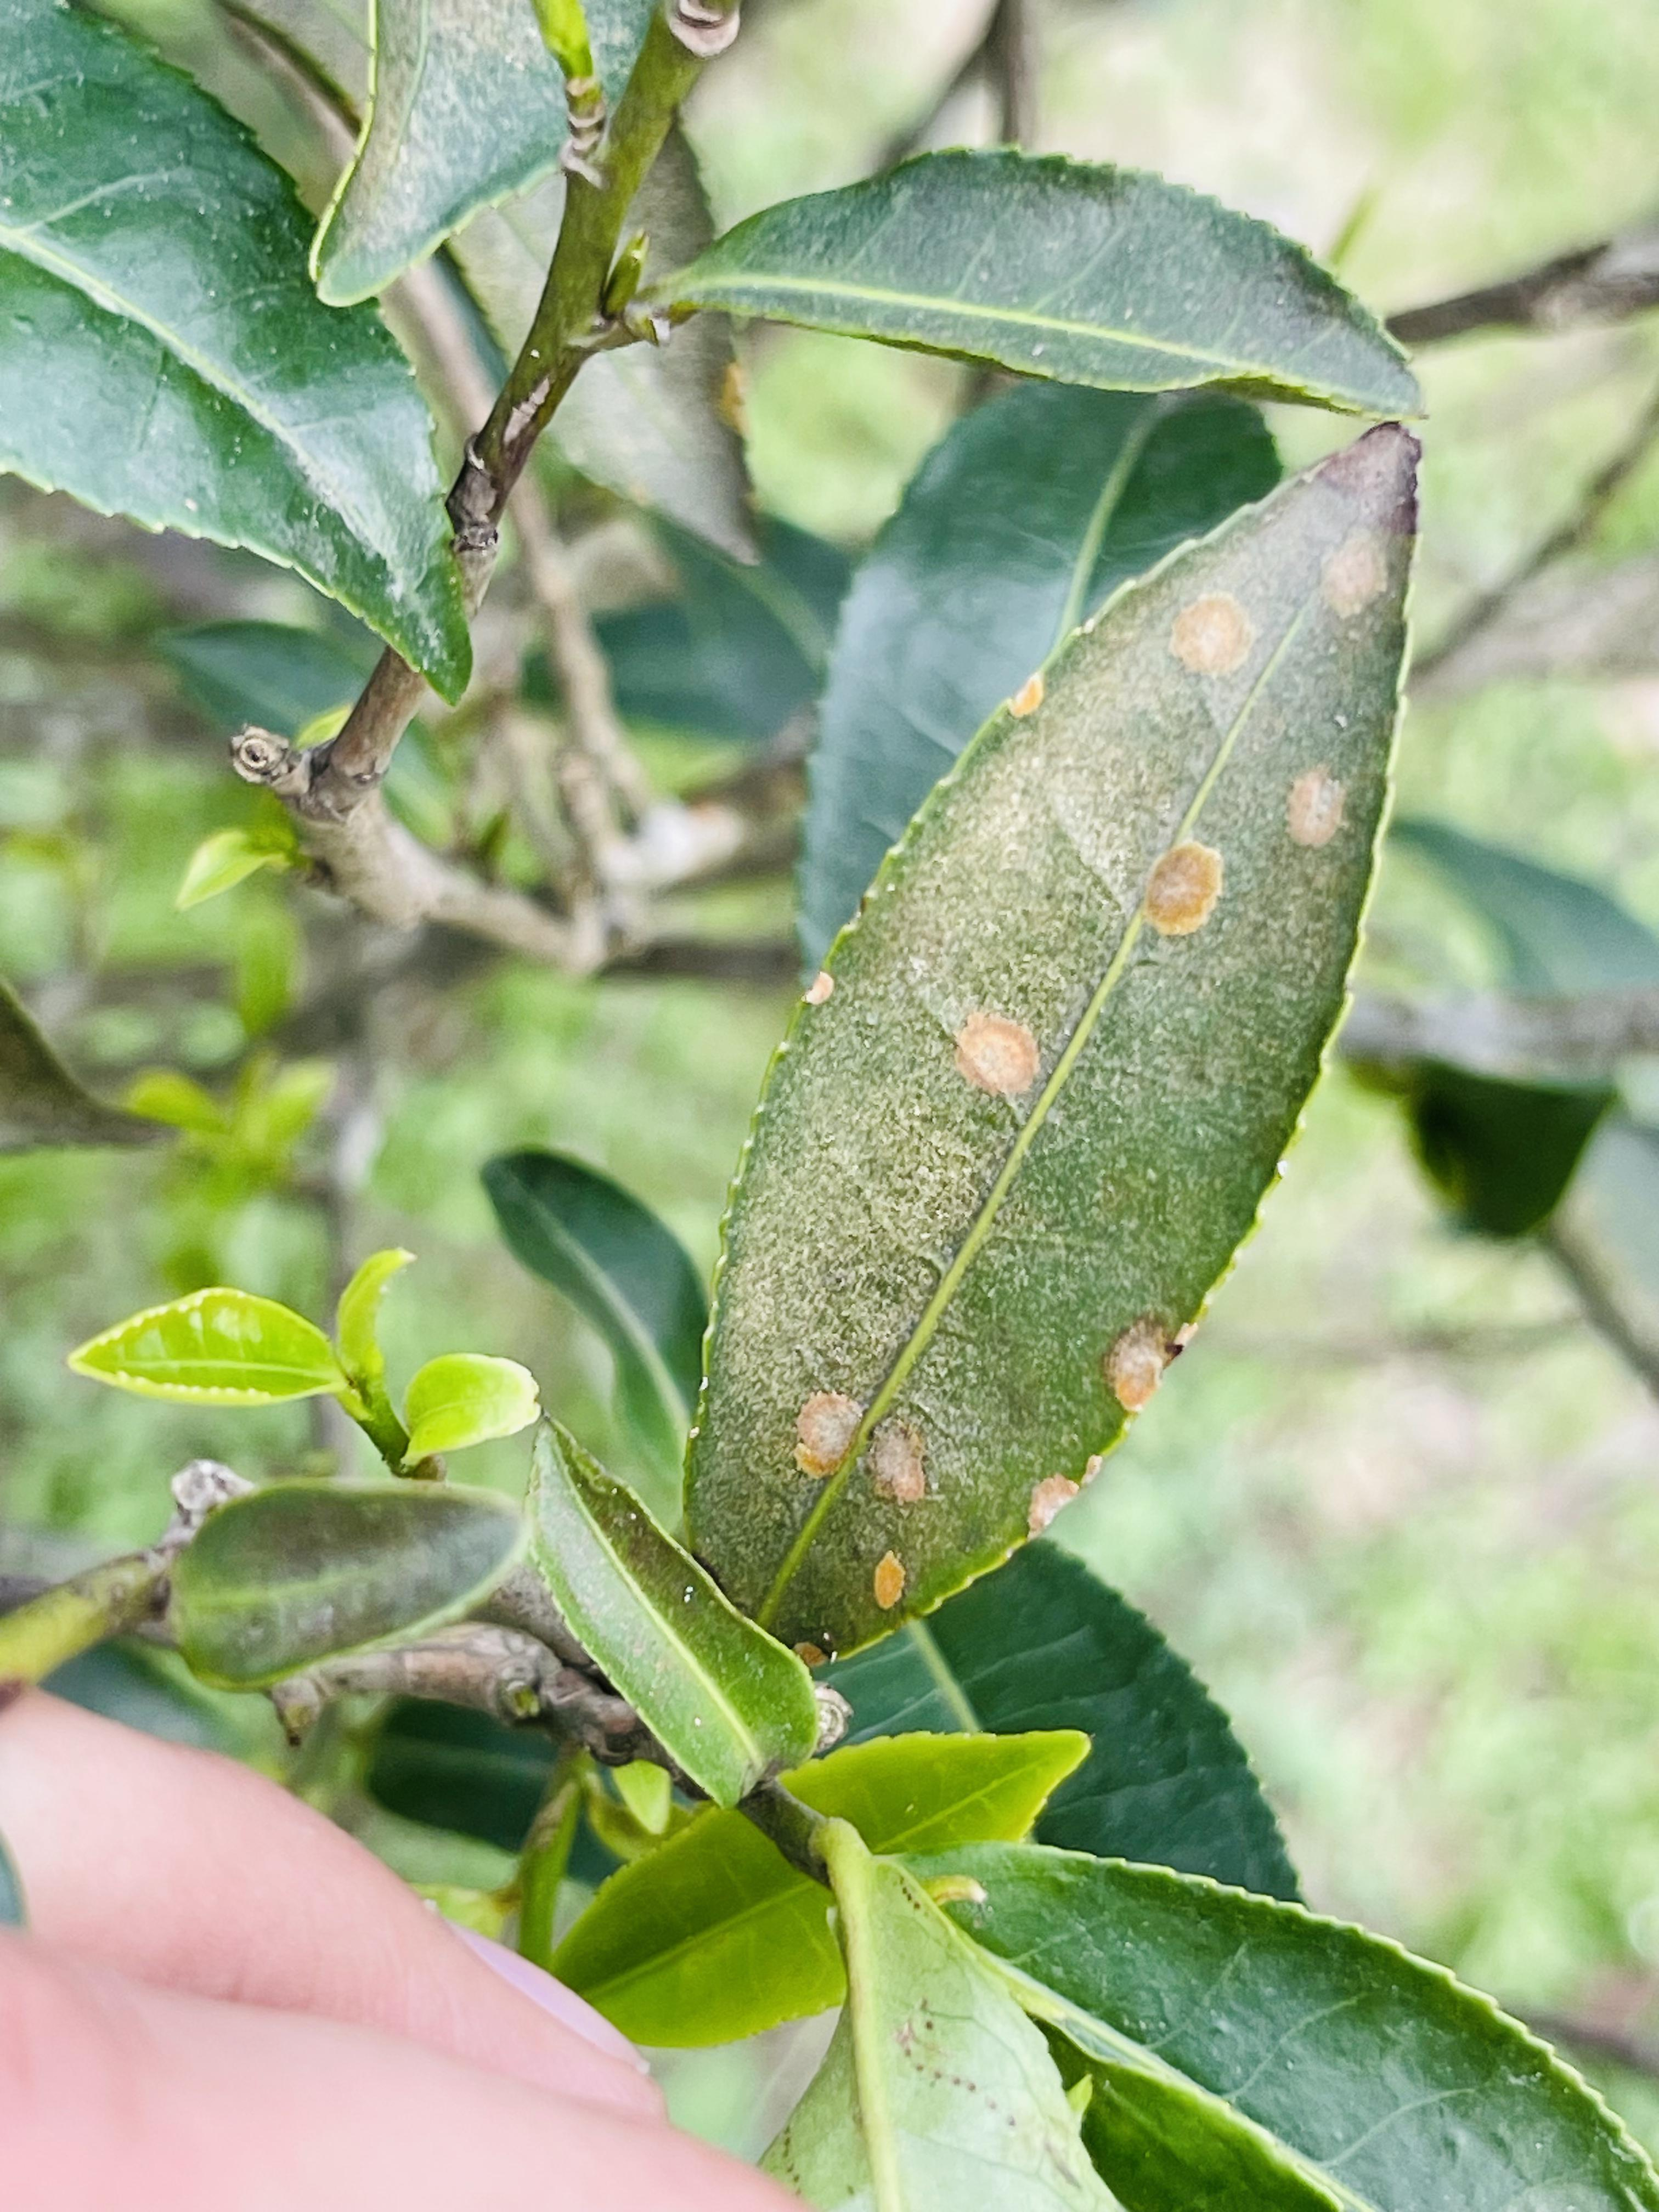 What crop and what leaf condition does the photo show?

tea, red rust
